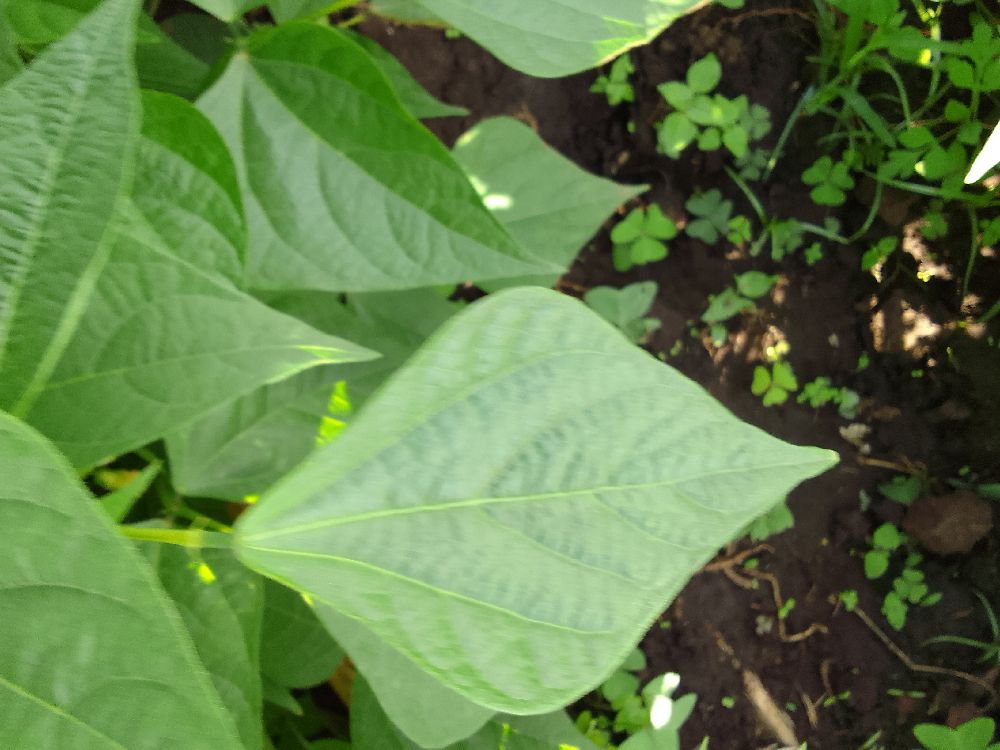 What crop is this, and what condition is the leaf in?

common bean, healthy
